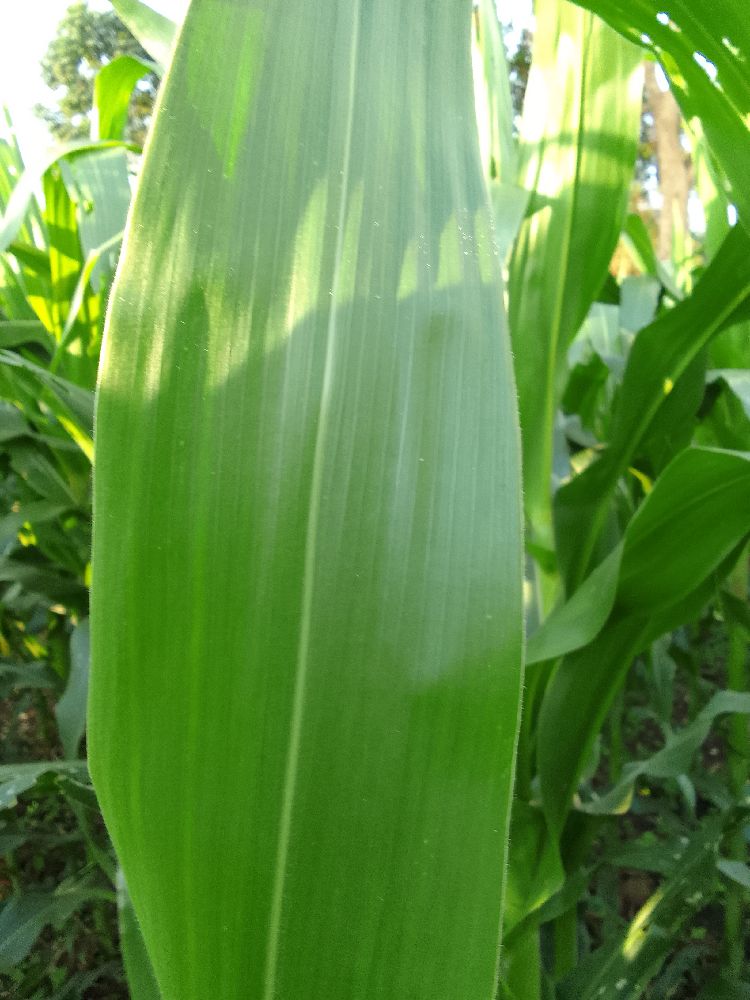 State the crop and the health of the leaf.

maize, healthy
